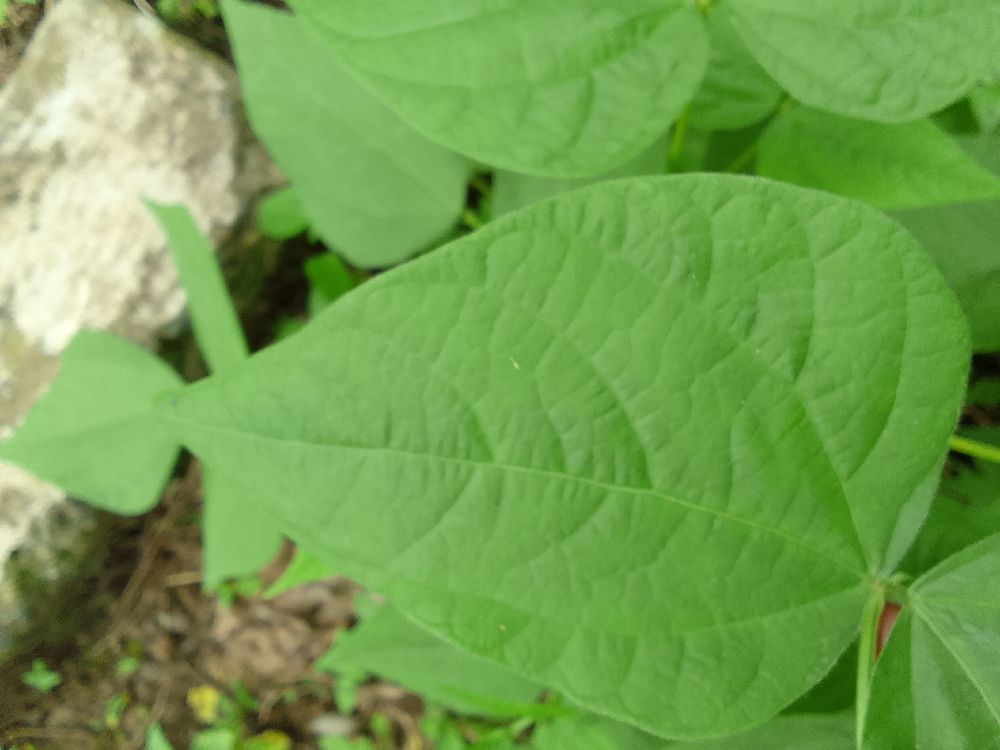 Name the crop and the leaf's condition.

common bean, healthy
